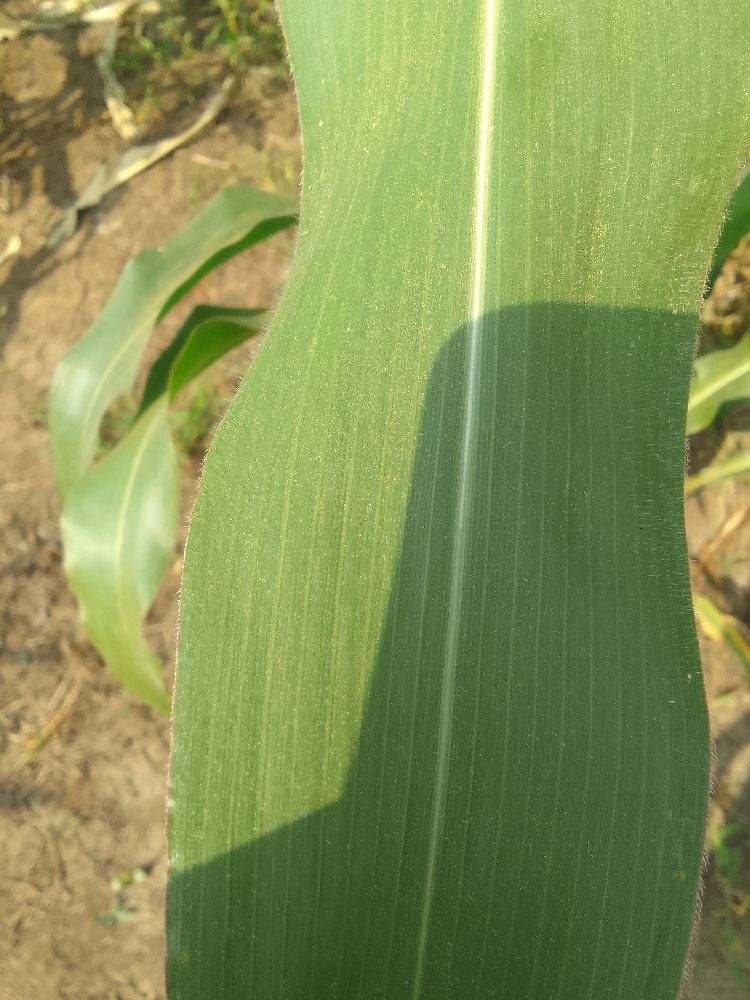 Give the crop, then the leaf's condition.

maize, healthy
